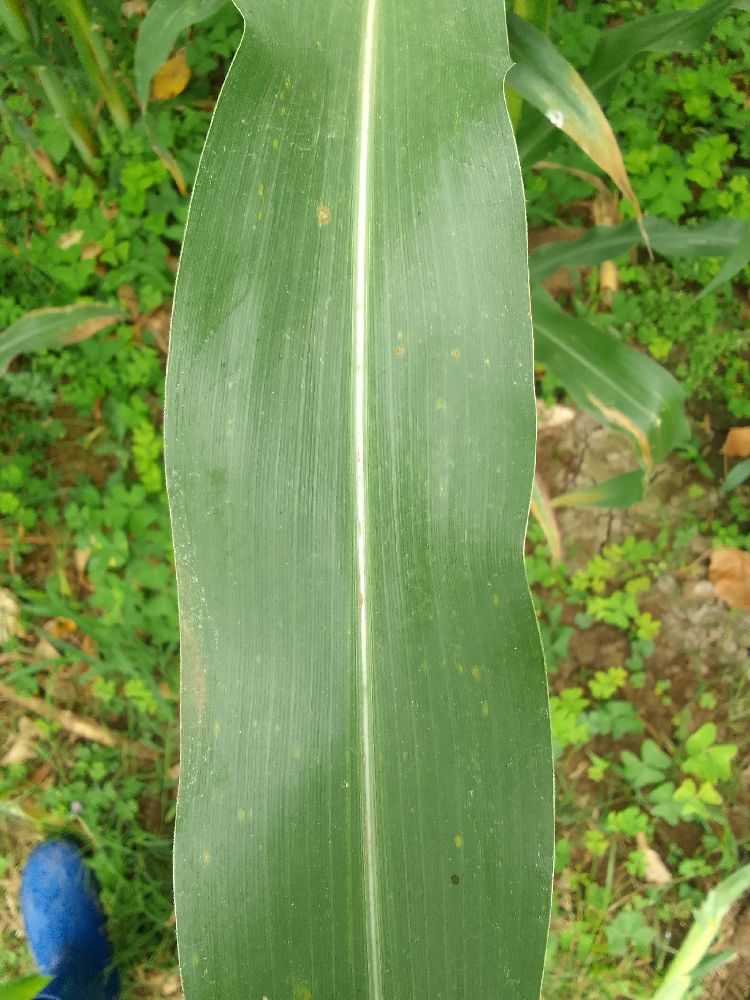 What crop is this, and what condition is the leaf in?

maize, healthy
